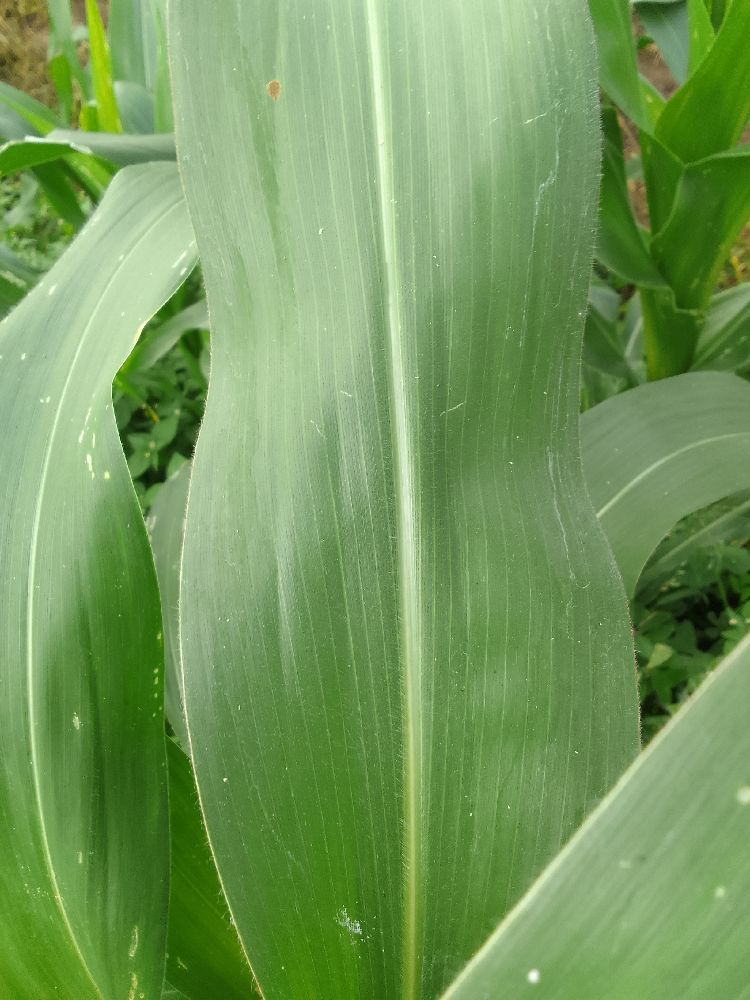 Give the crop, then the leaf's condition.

maize, healthy
